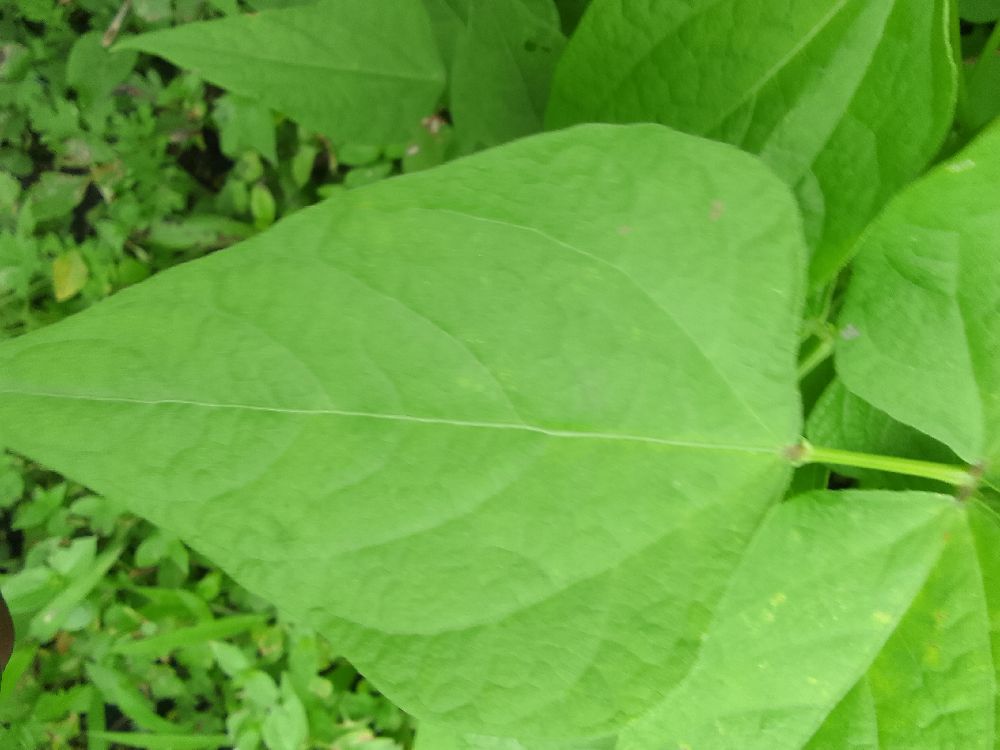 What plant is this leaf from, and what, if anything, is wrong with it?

common bean, healthy
